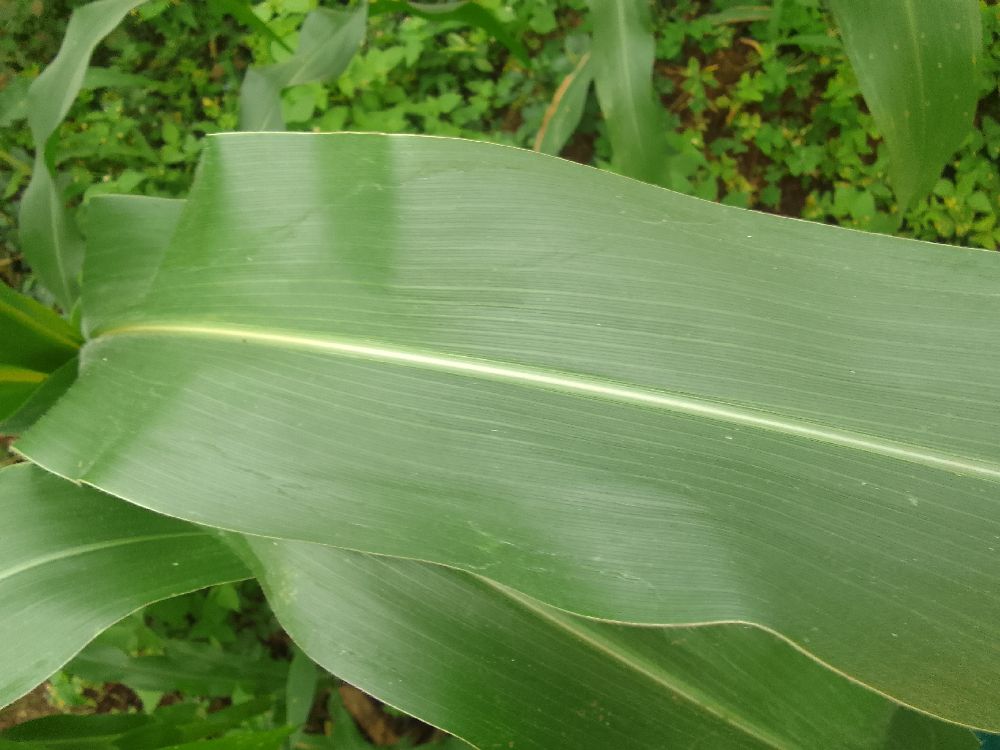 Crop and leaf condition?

maize, healthy
